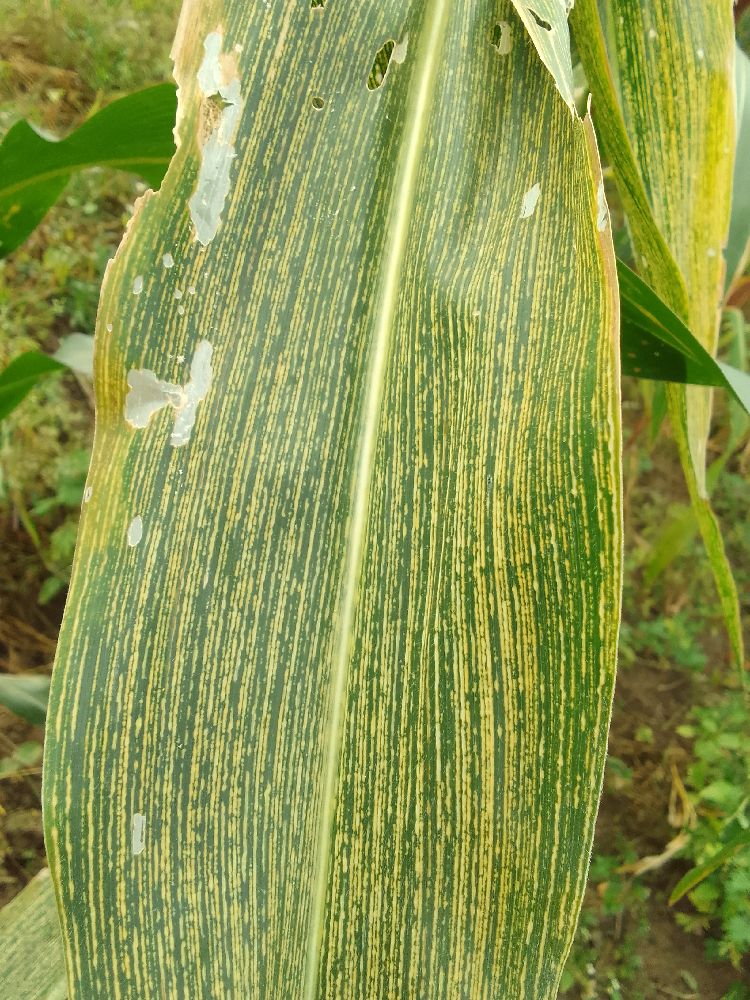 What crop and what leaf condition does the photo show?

maize, maize streak virus
